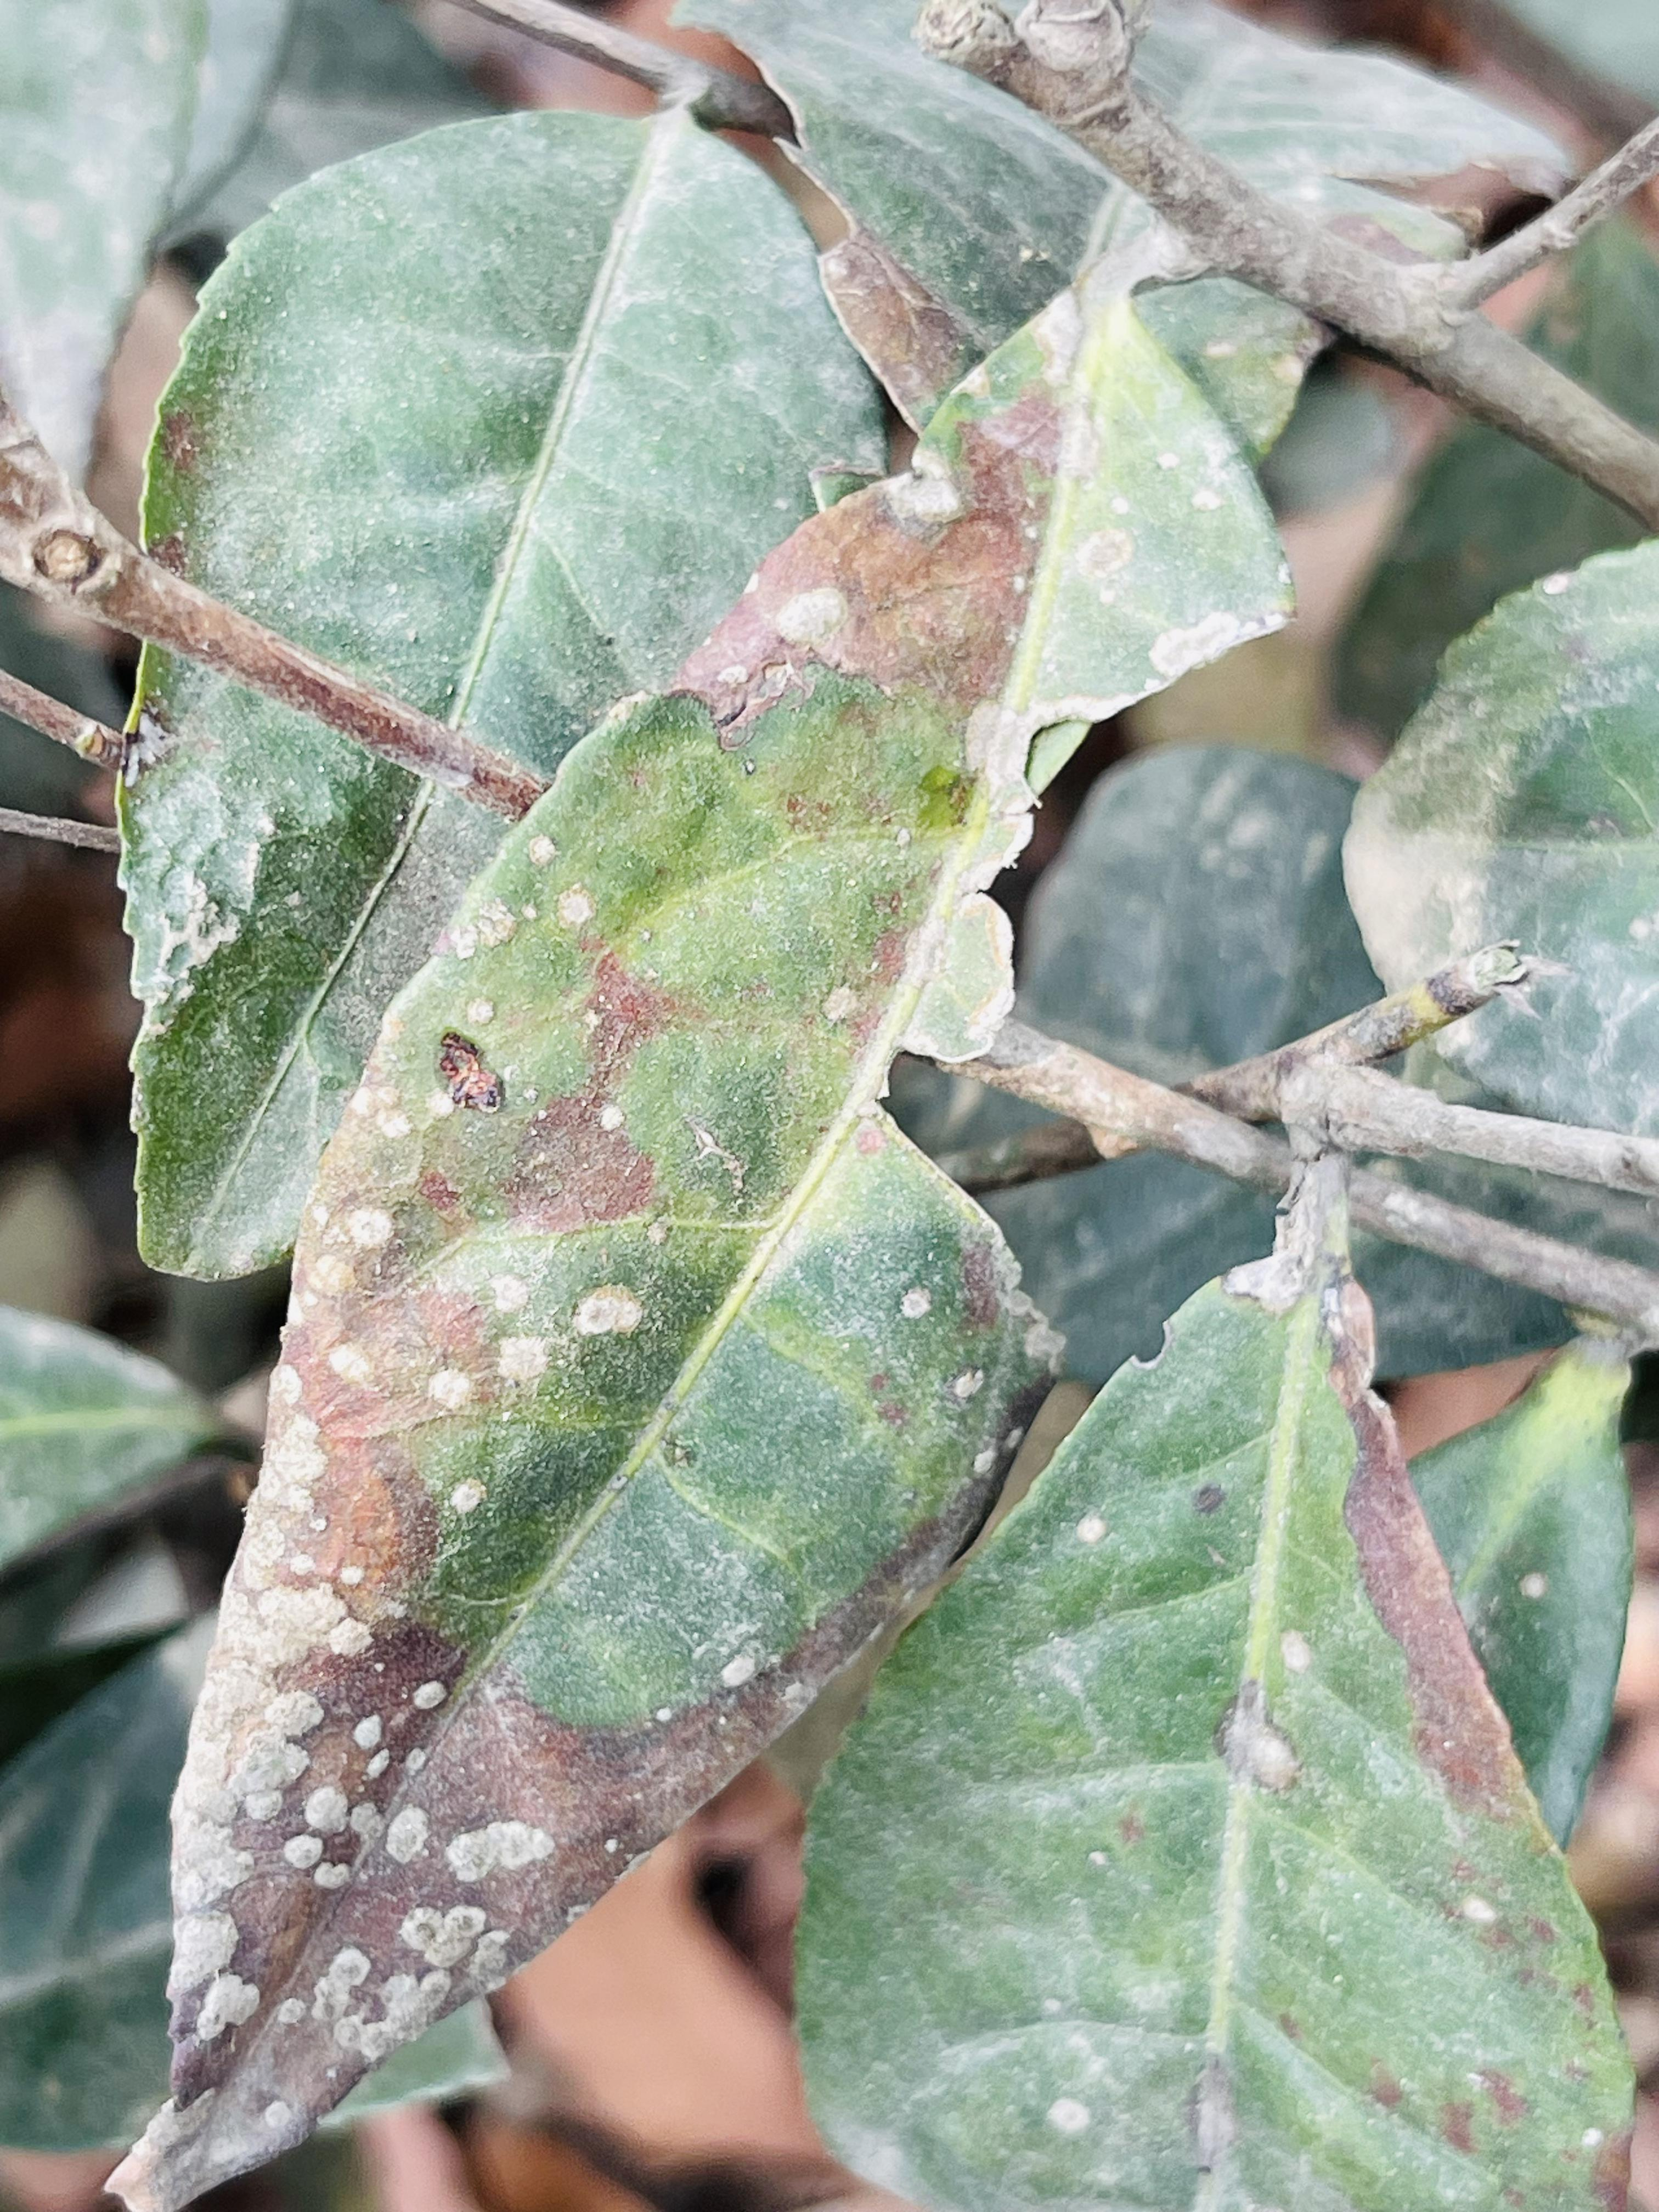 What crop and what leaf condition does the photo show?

tea, blight
